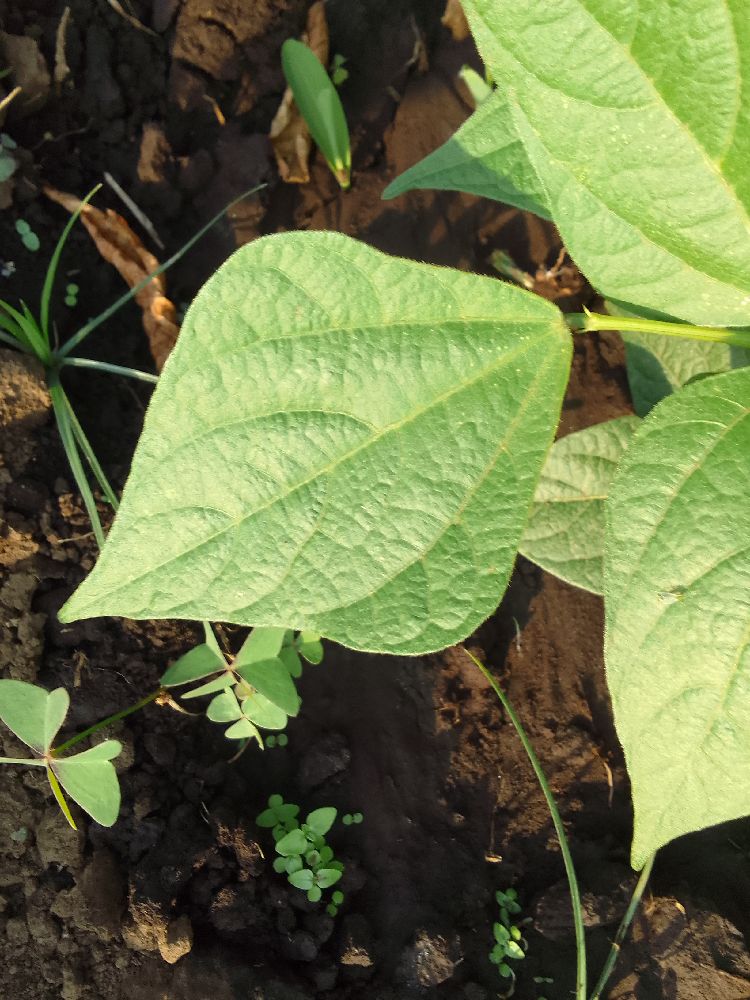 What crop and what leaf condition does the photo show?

common bean, healthy
